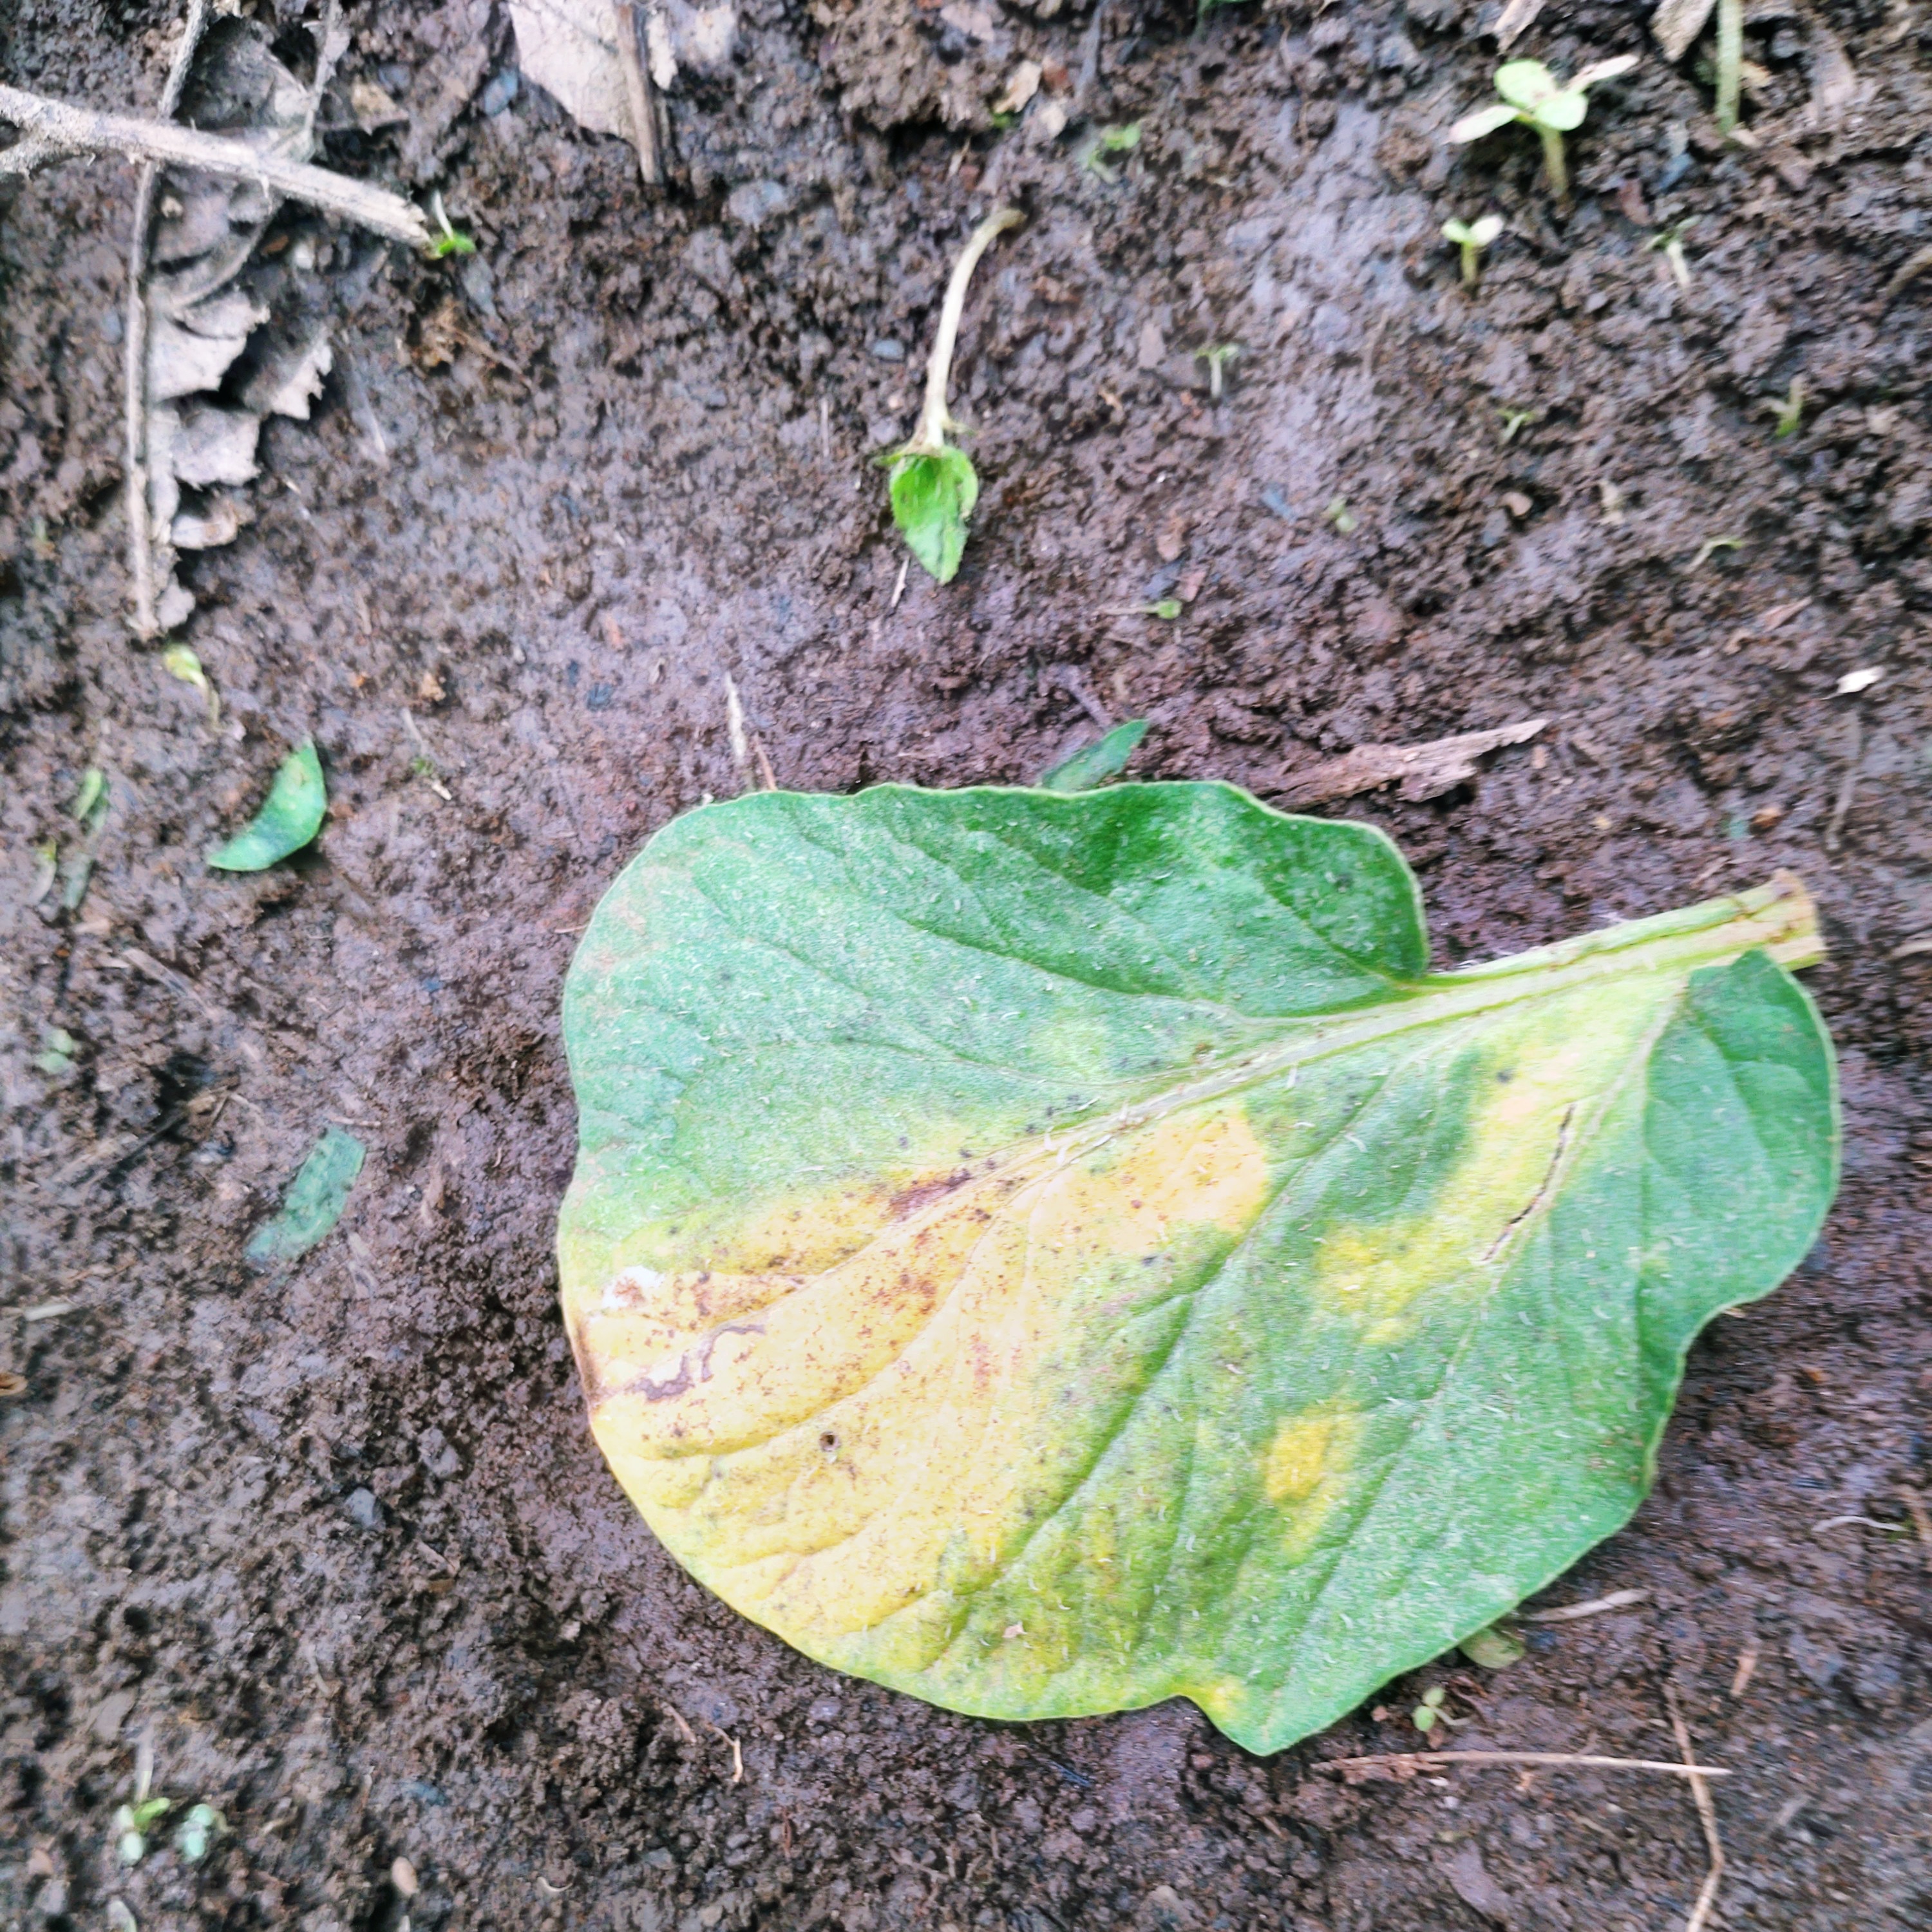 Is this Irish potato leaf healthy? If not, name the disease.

late blight
